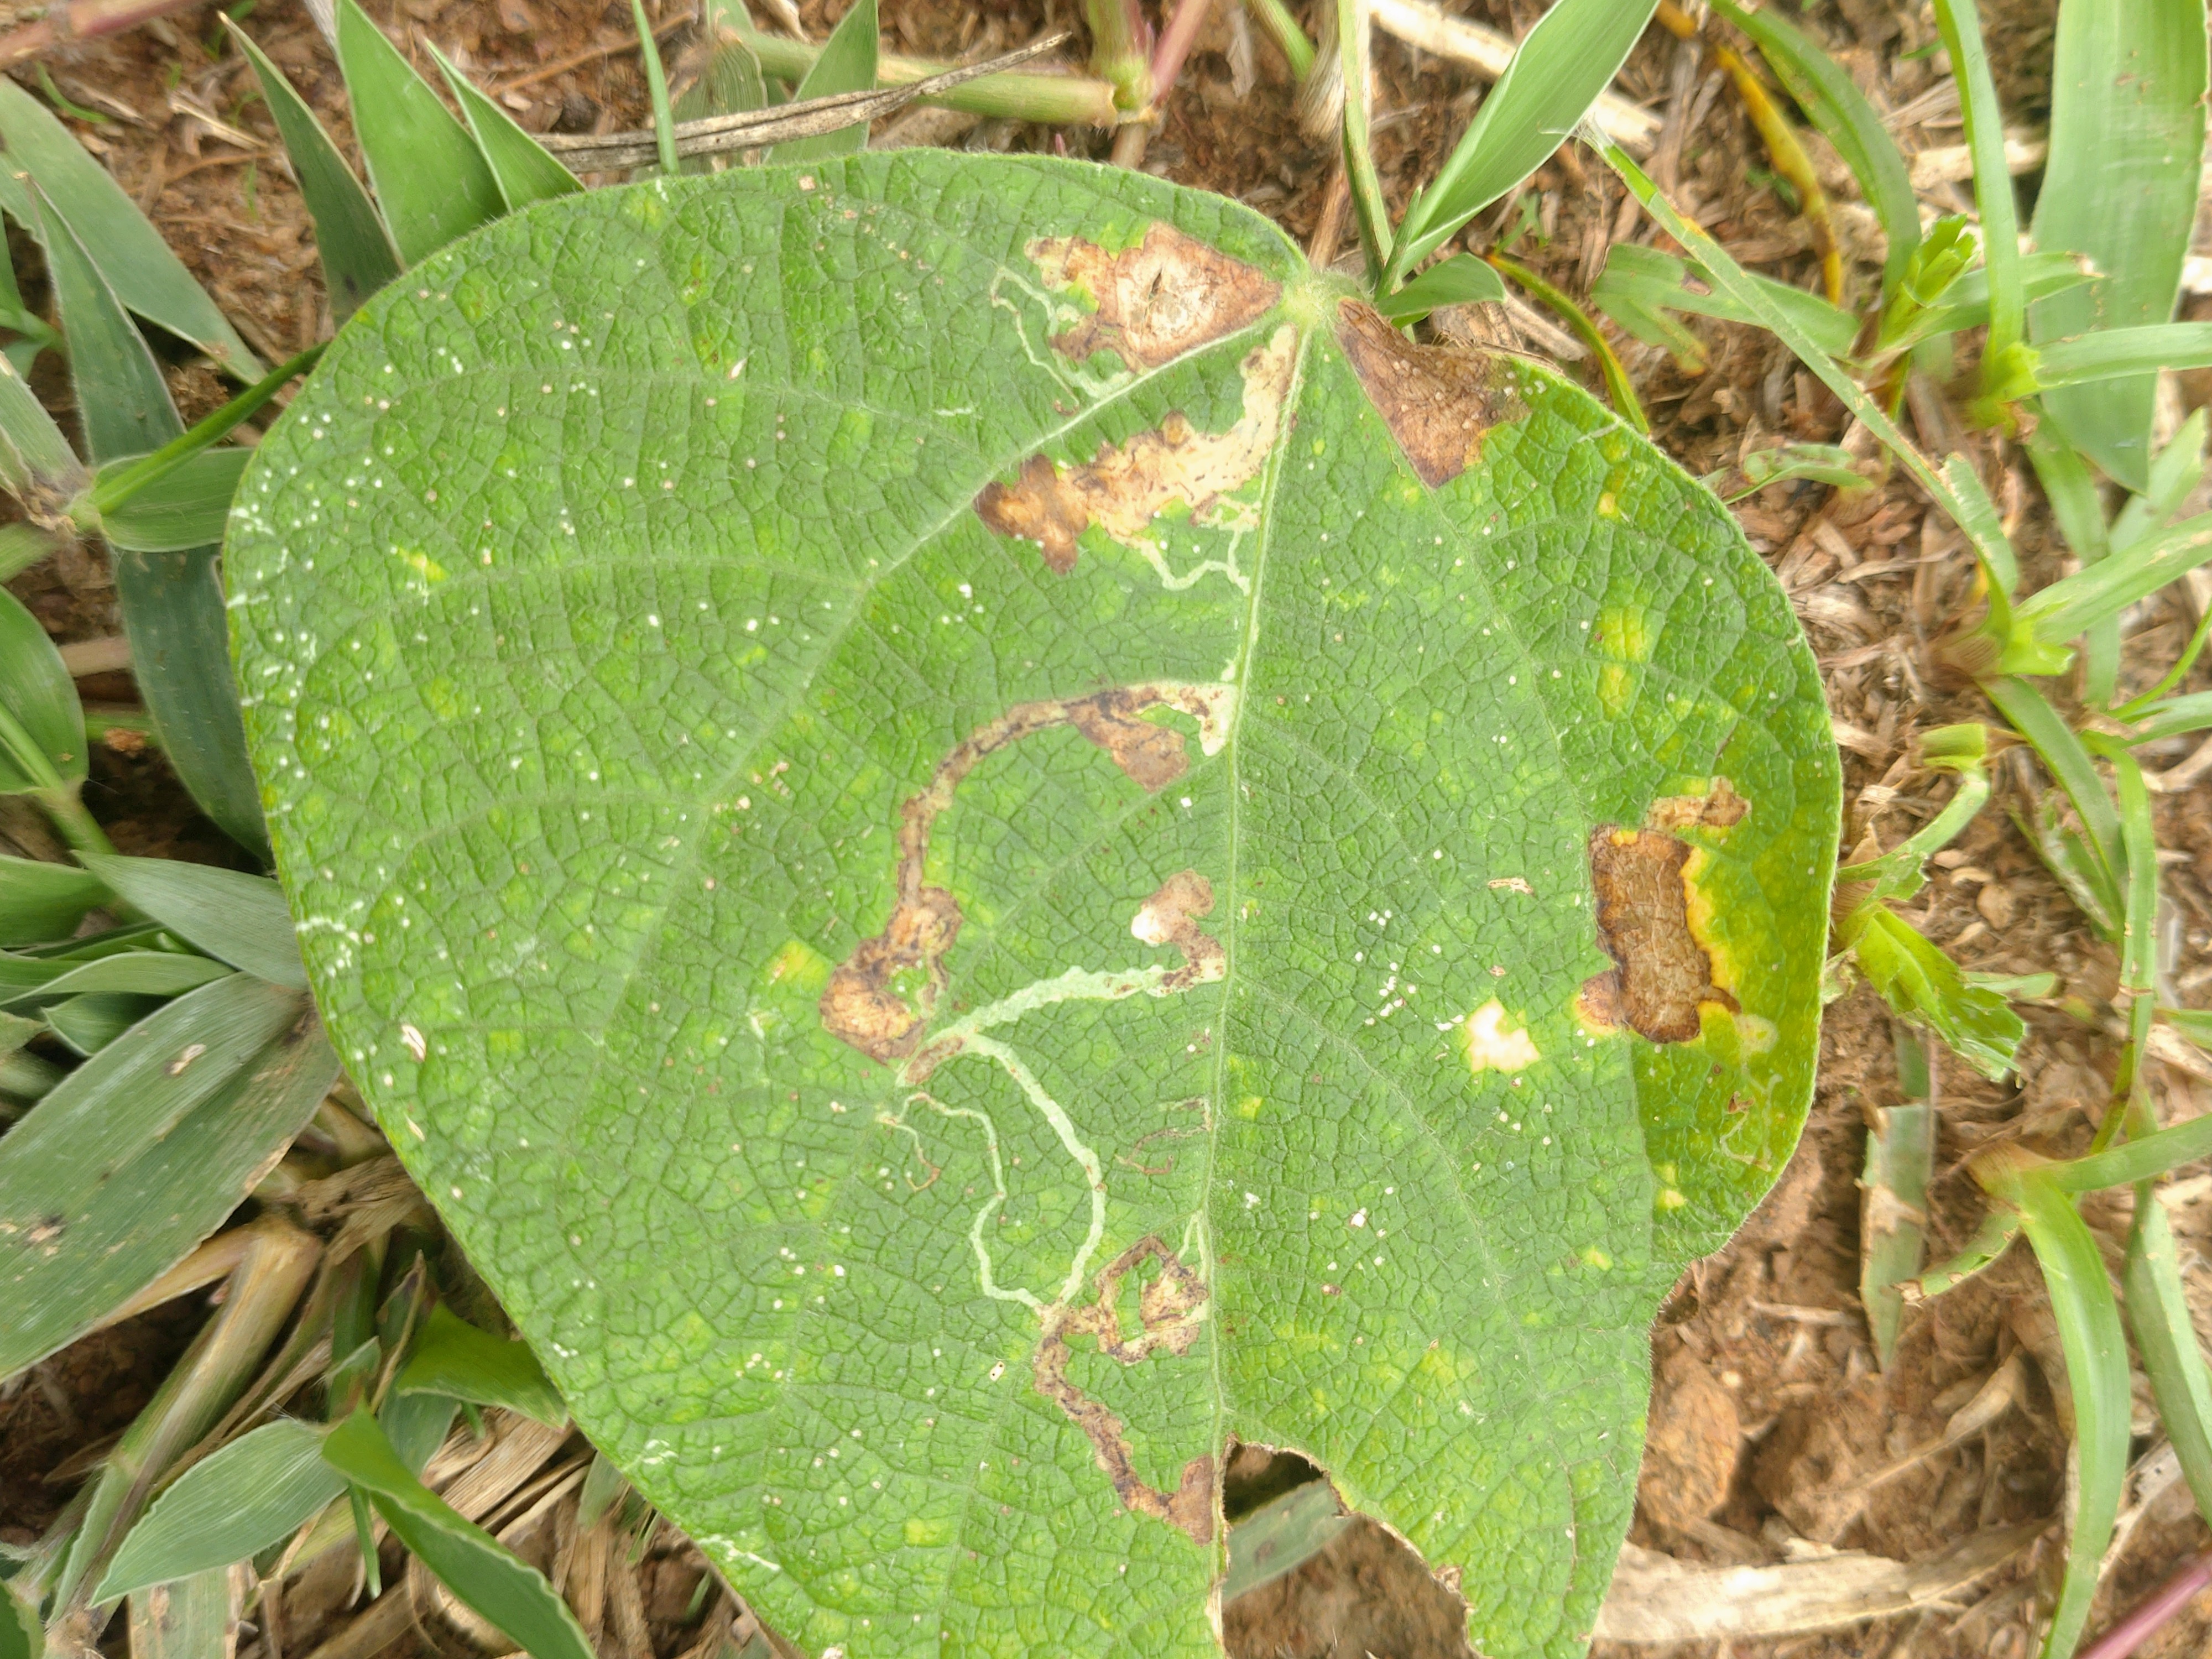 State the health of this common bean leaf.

anthracnose
